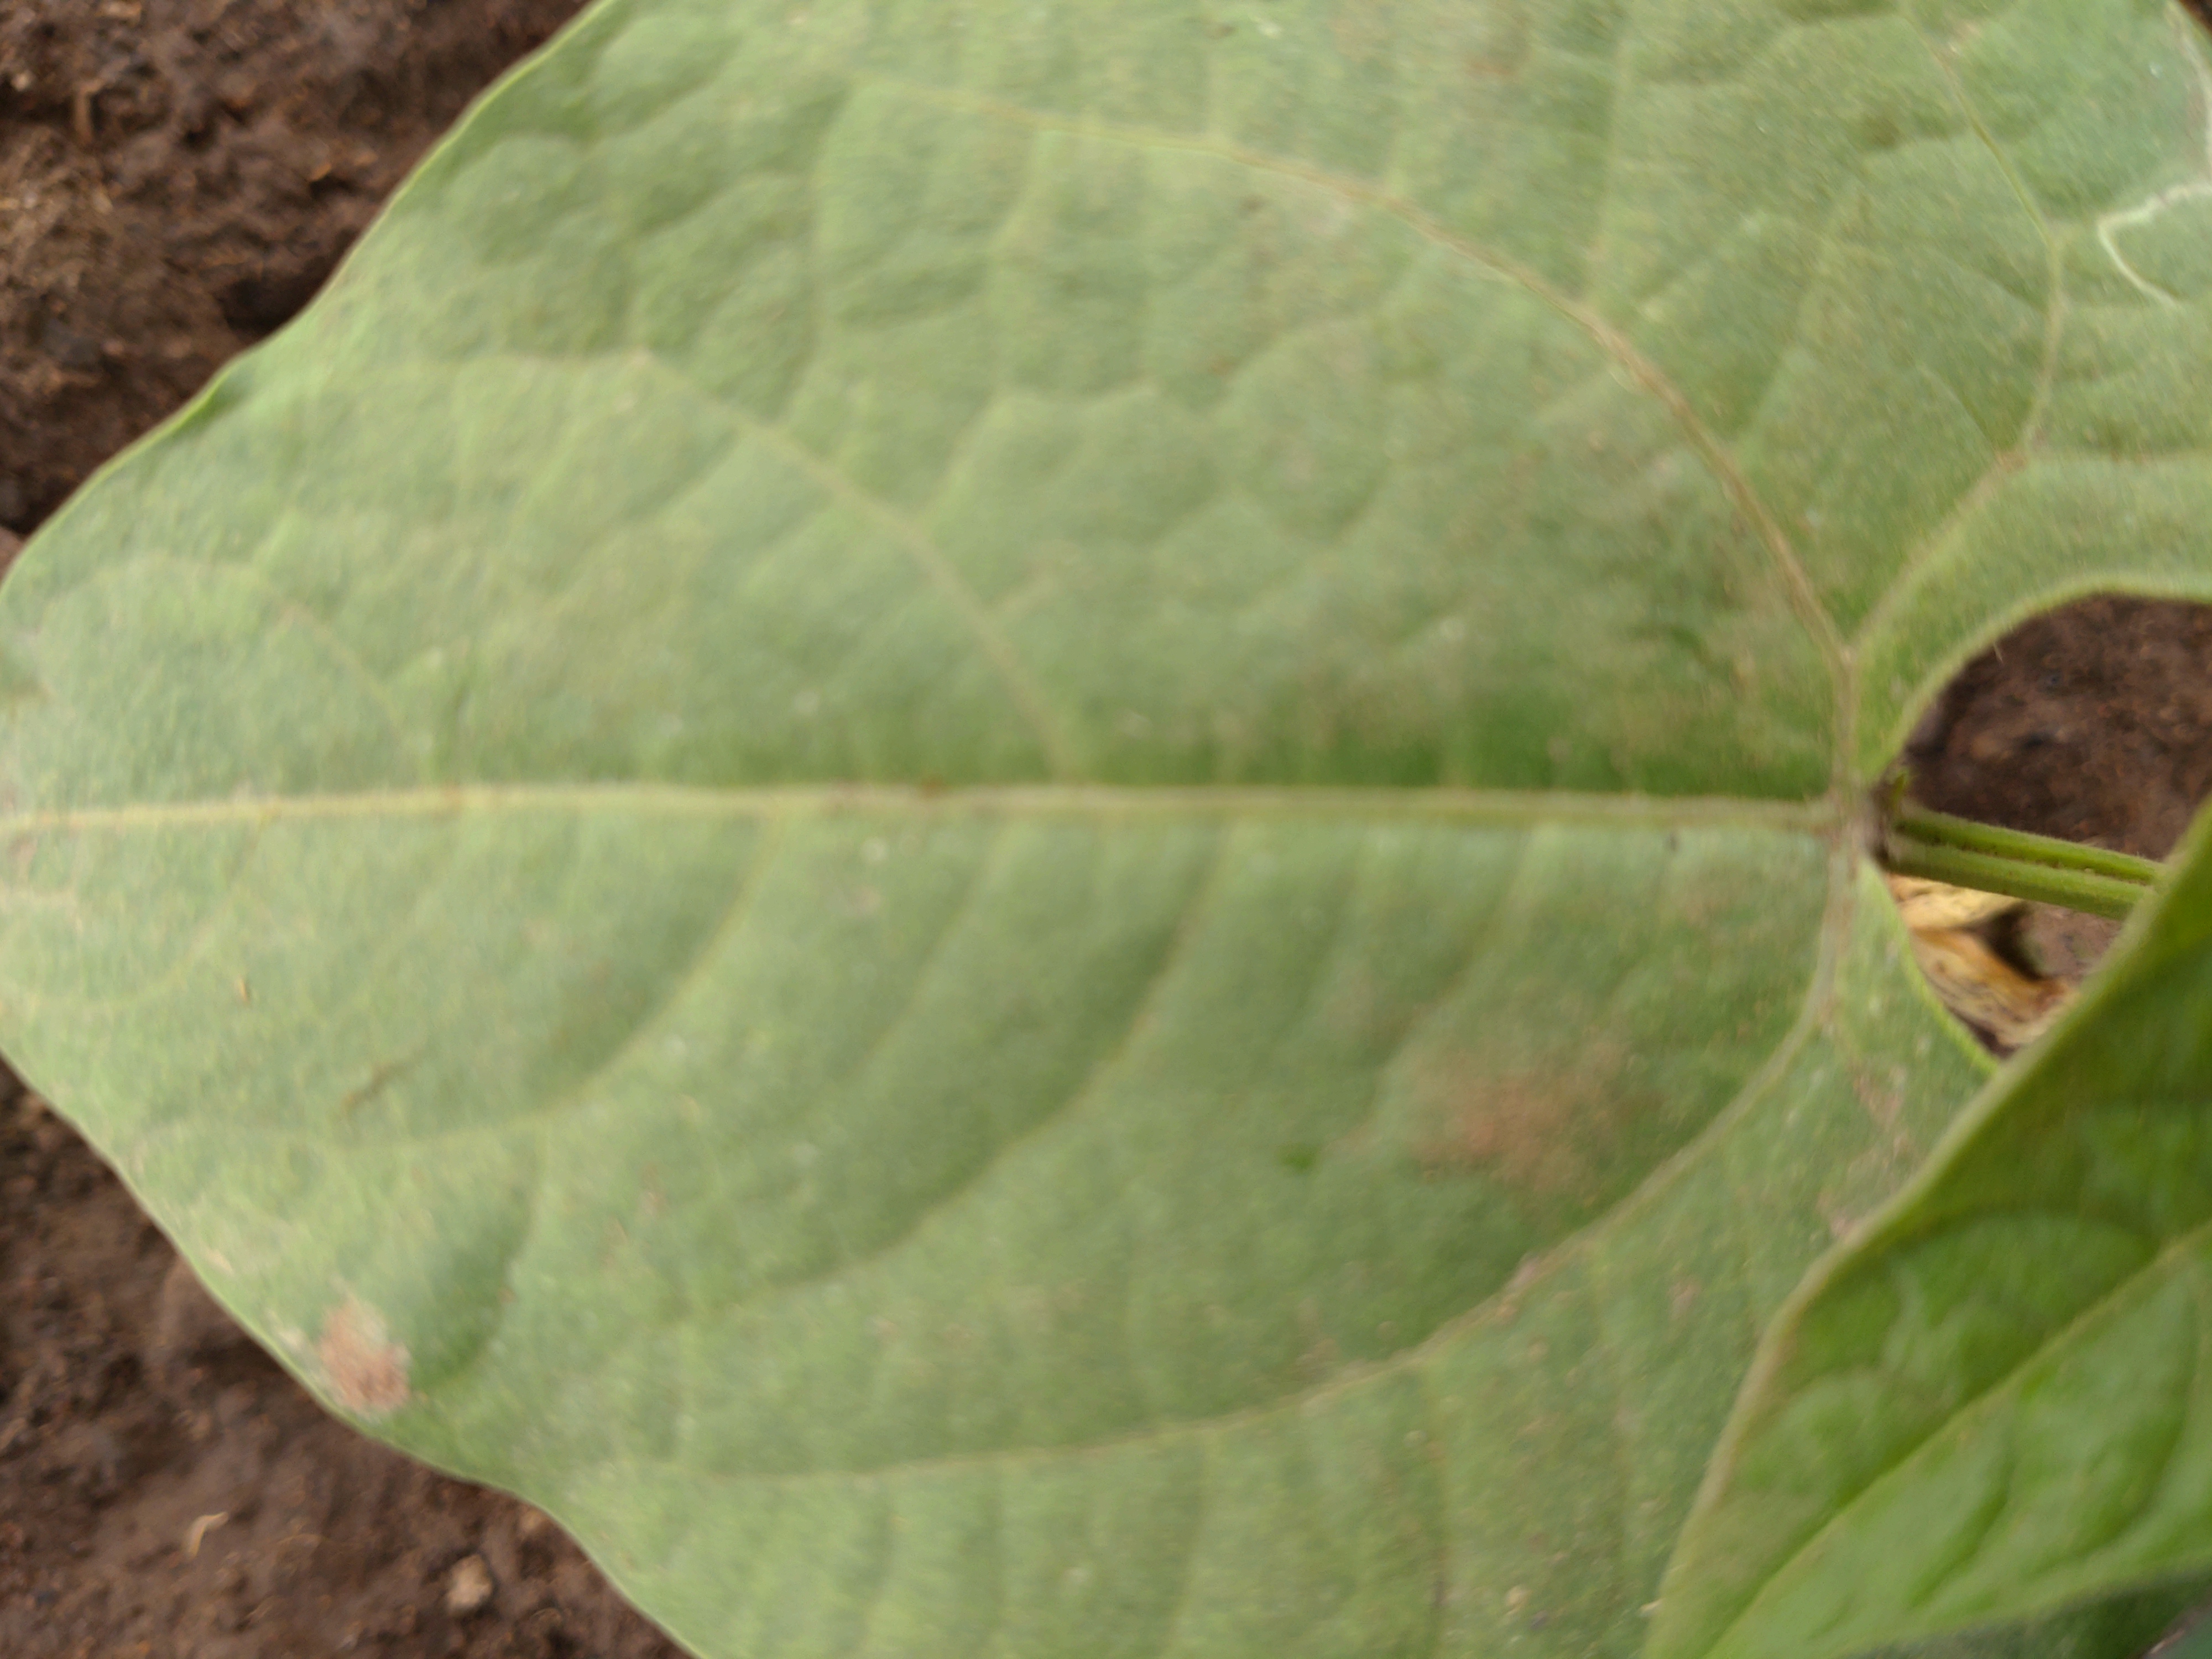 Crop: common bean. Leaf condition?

healthy
